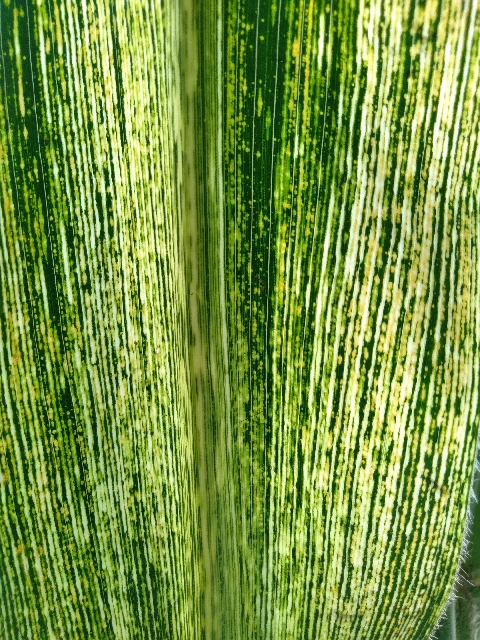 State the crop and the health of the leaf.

maize, maize streak virus
